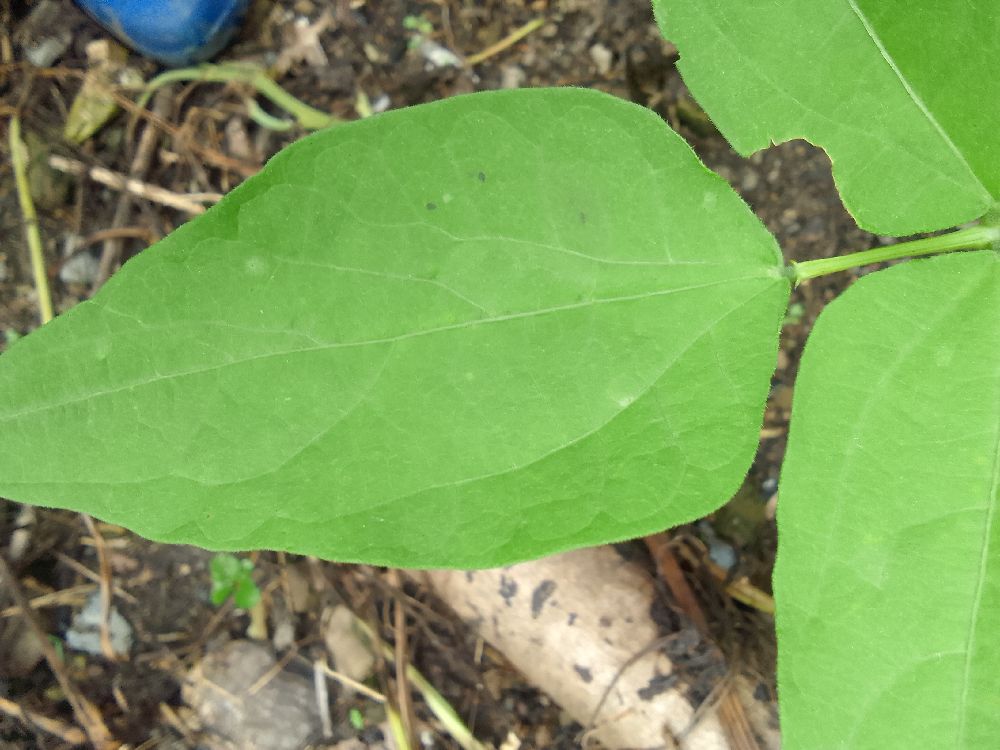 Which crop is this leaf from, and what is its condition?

common bean, healthy
